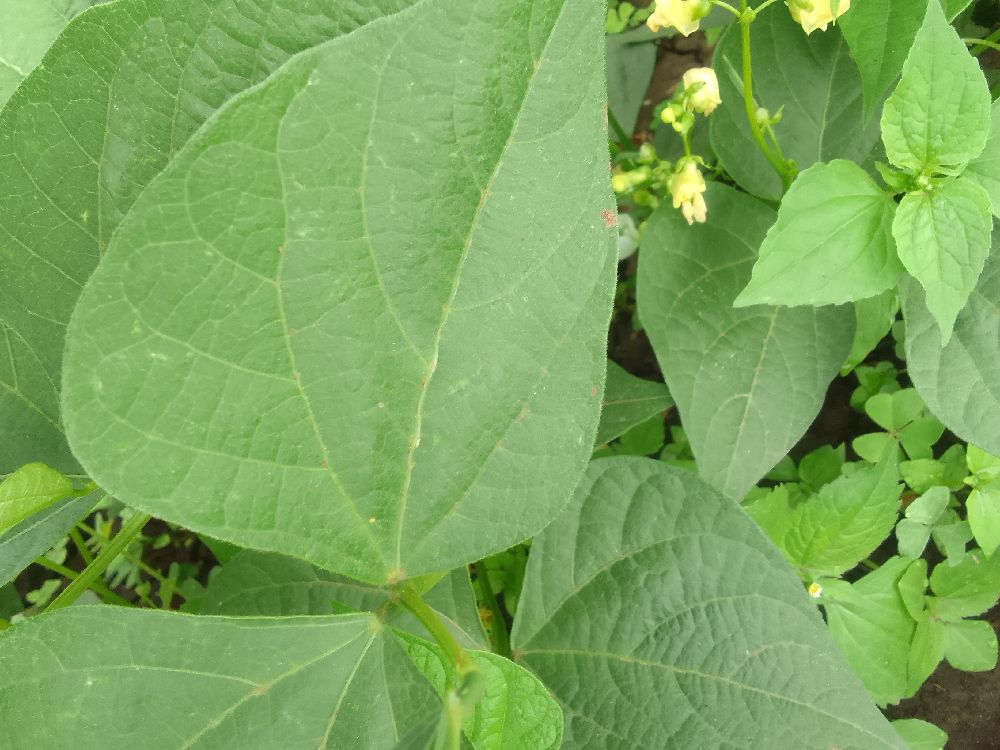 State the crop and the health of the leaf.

common bean, healthy
